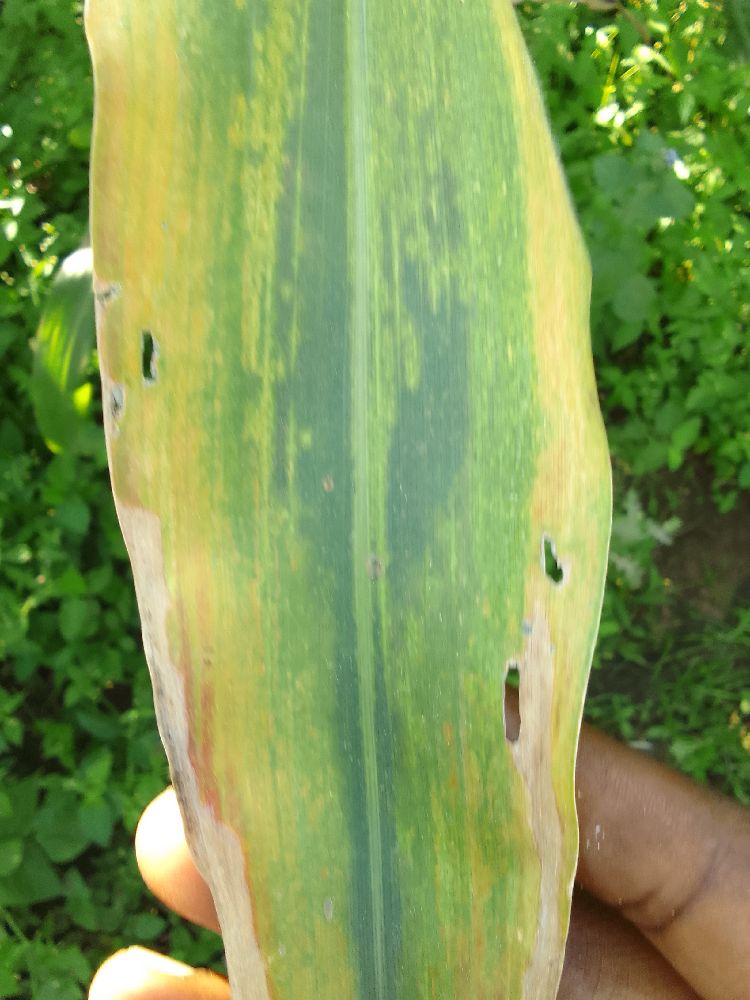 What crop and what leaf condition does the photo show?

maize, maize lethal necrosis
